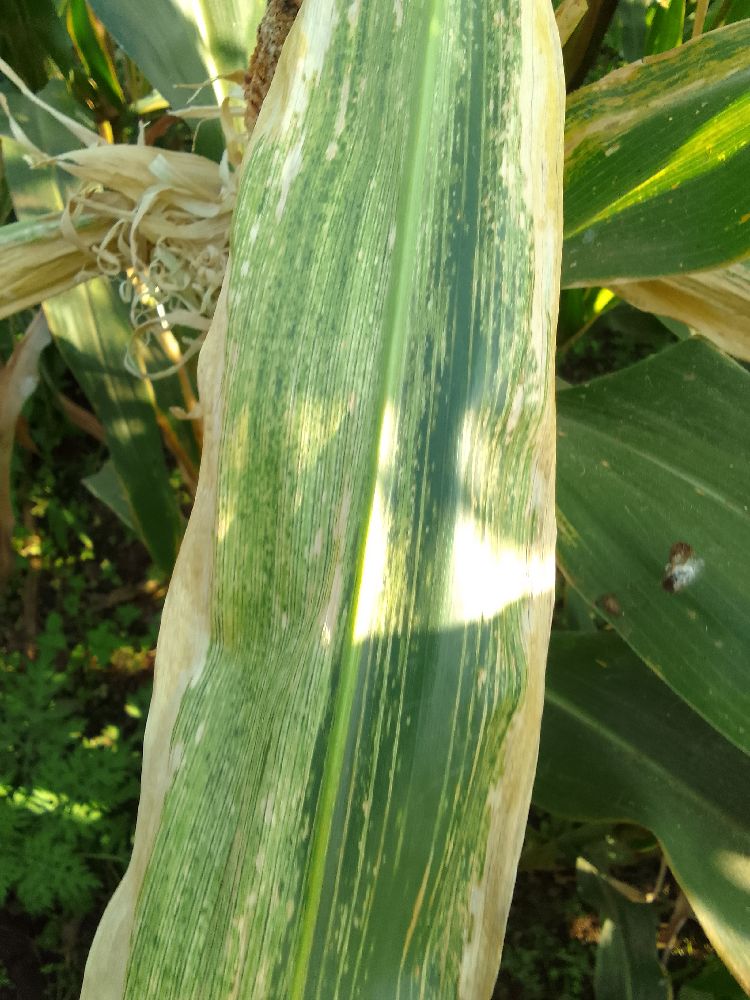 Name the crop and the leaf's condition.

maize, maize lethal necrosis
